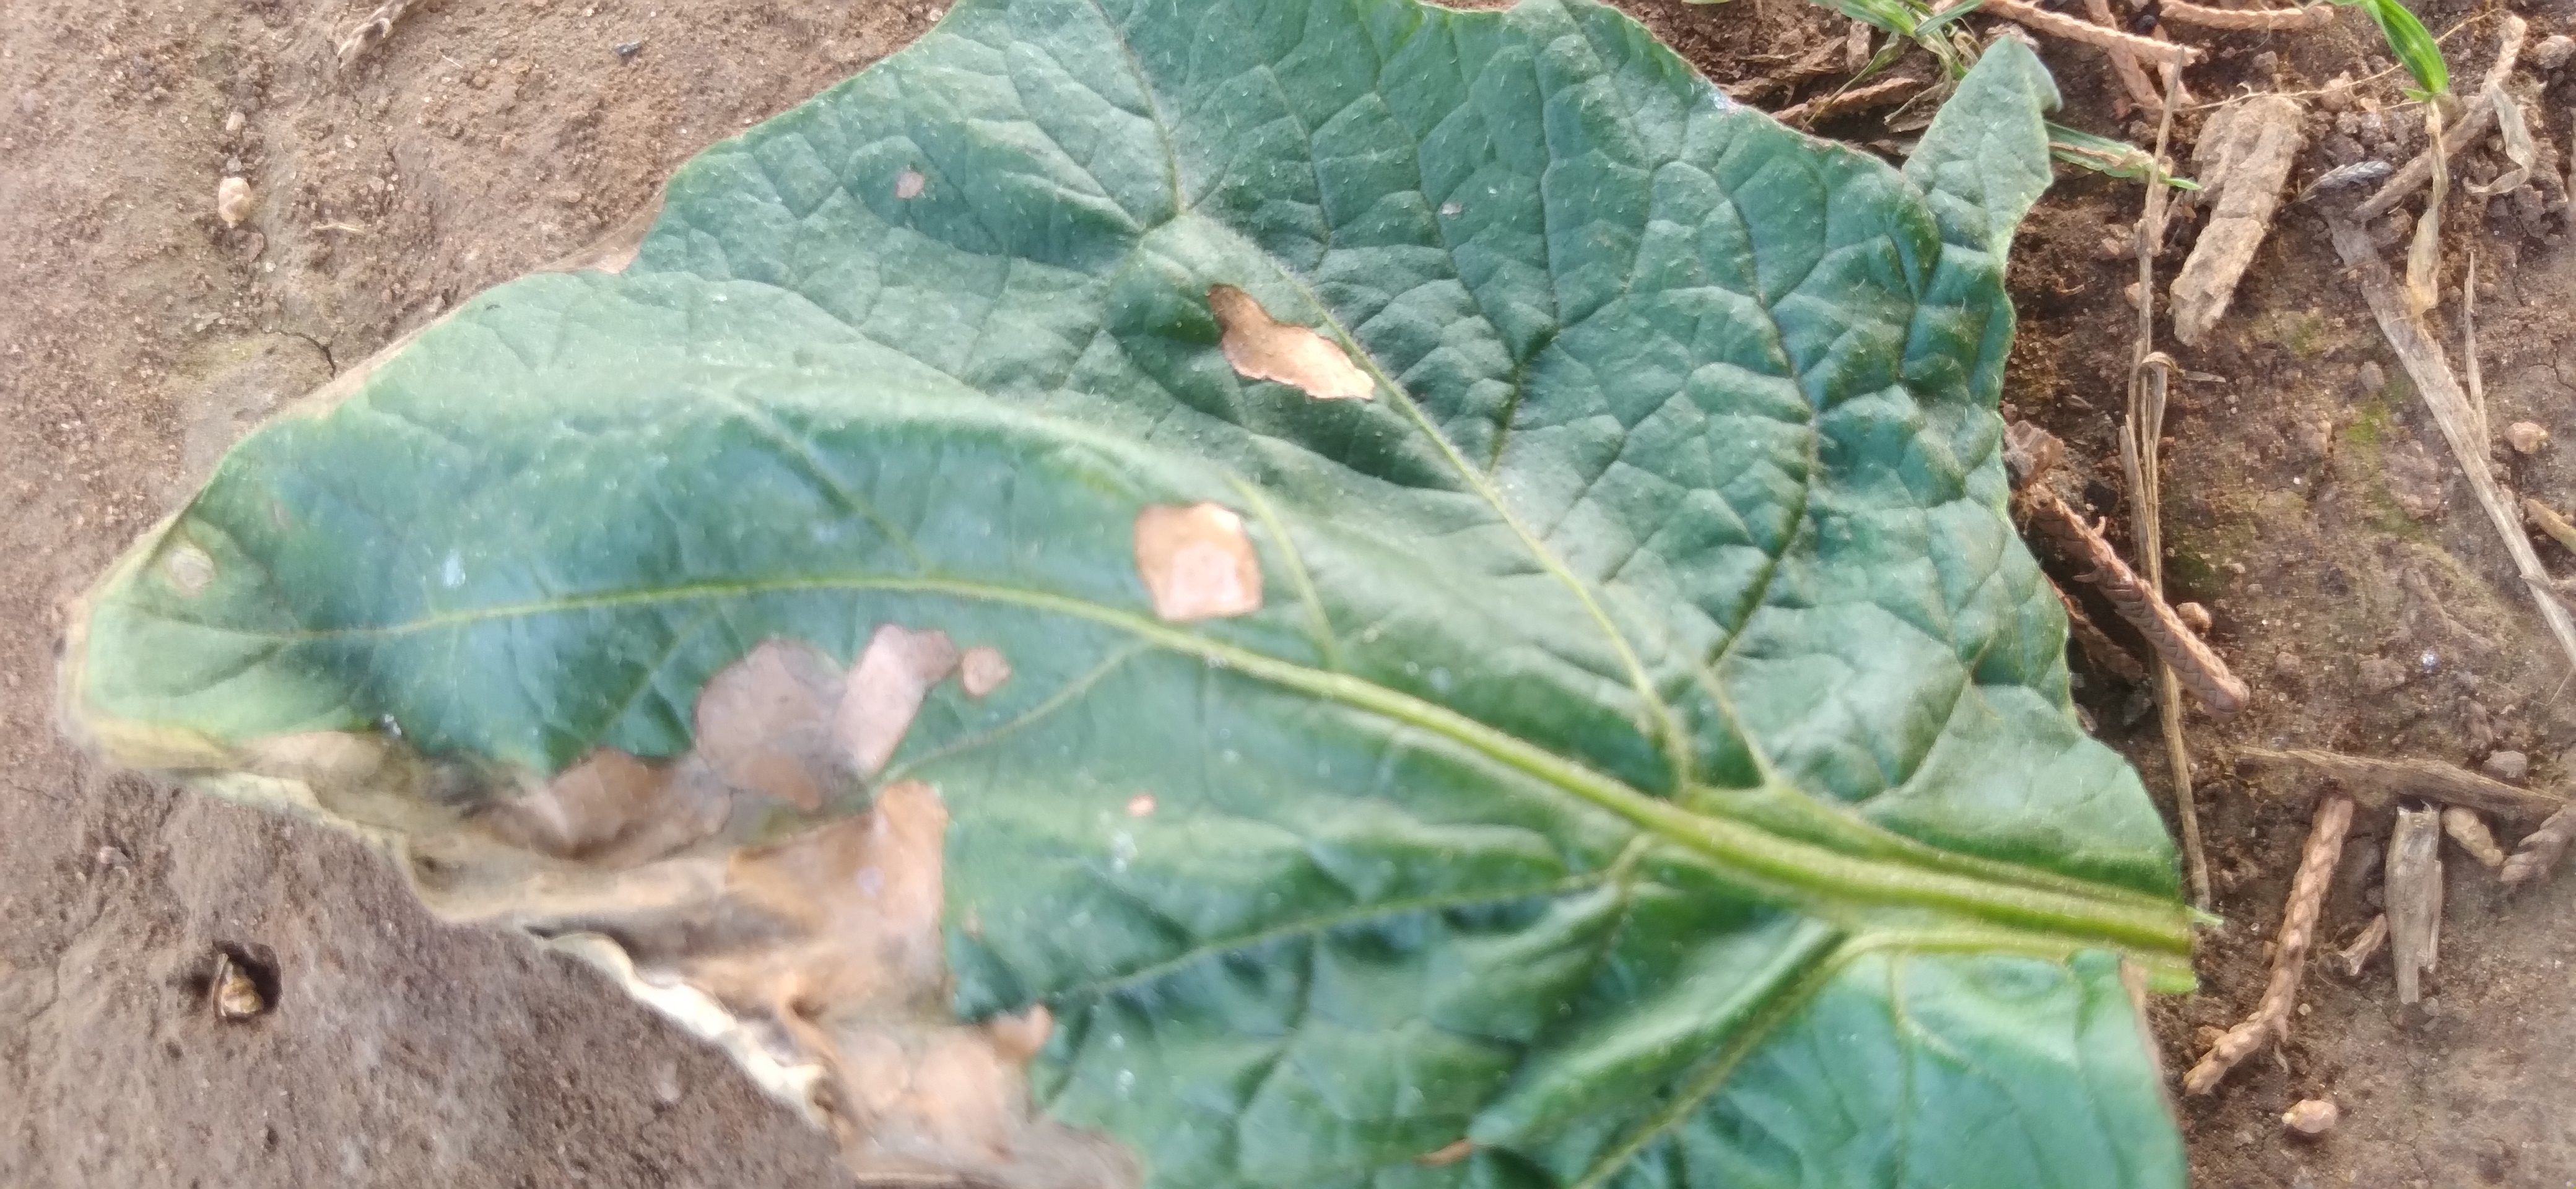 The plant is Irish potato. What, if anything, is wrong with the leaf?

early blight
